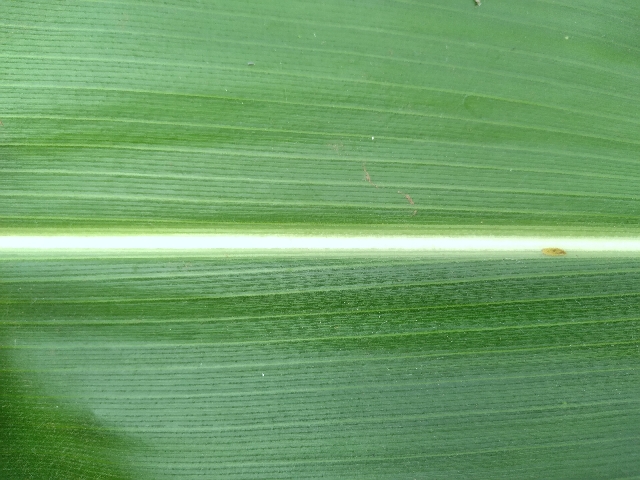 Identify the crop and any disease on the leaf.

maize, healthy
